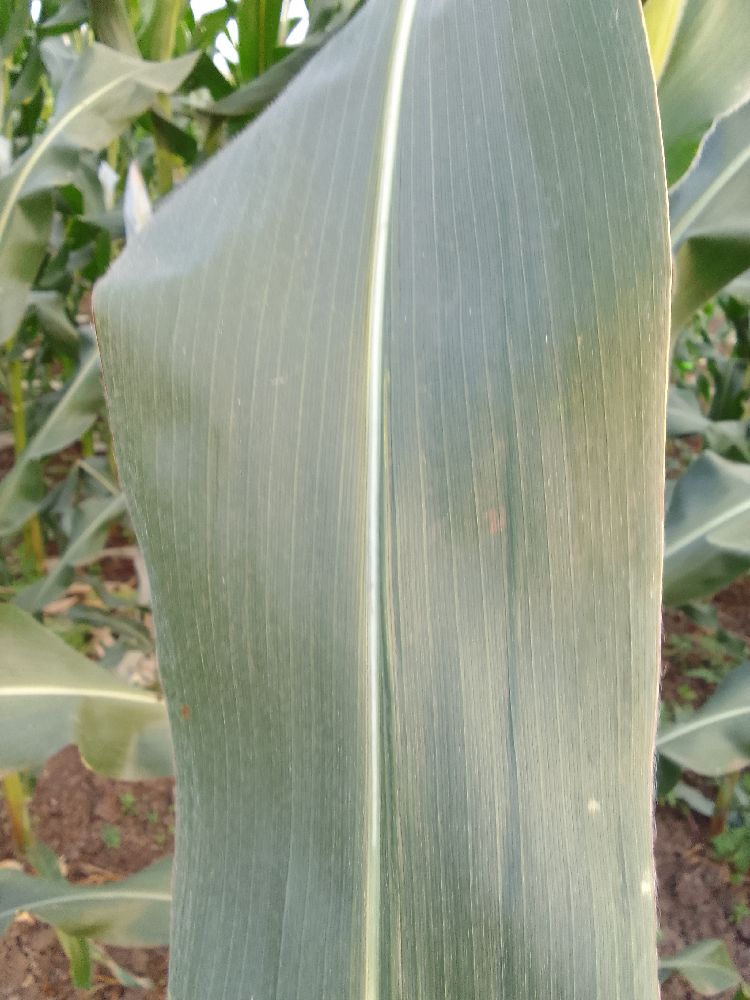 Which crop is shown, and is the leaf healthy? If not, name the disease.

maize, healthy
